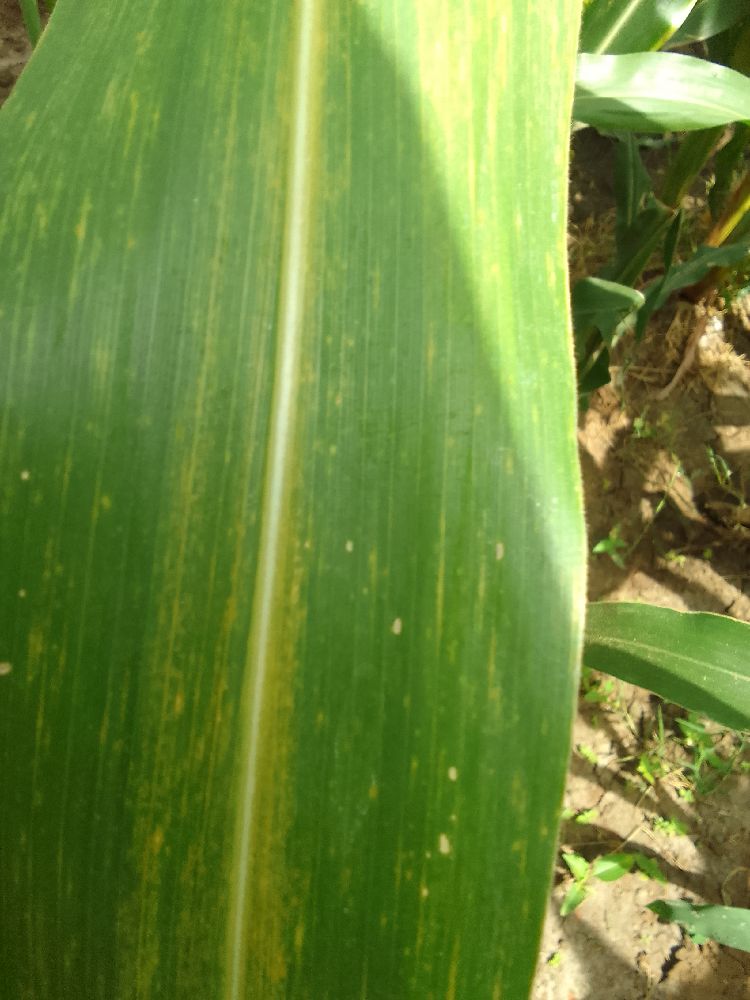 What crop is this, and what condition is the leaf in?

maize, maize lethal necrosis
